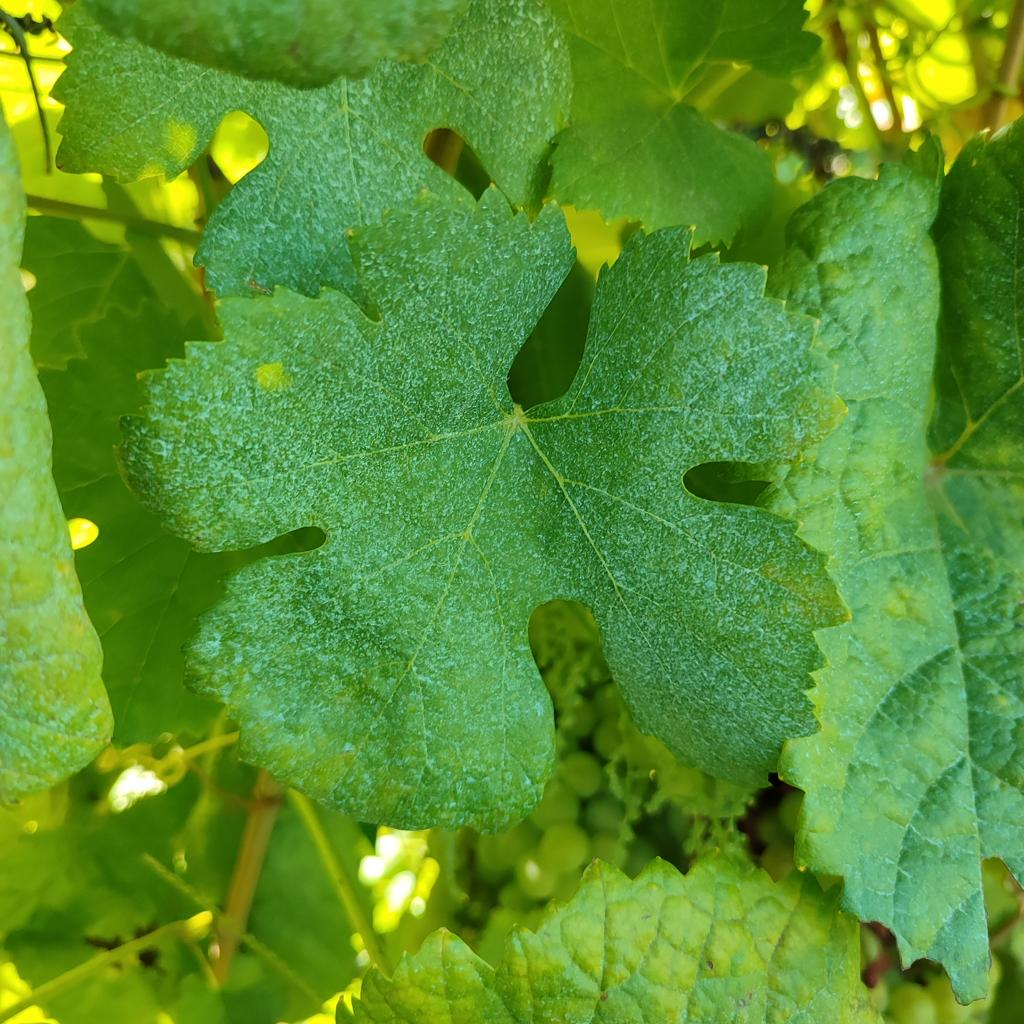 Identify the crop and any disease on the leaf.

grapevine, healthy
